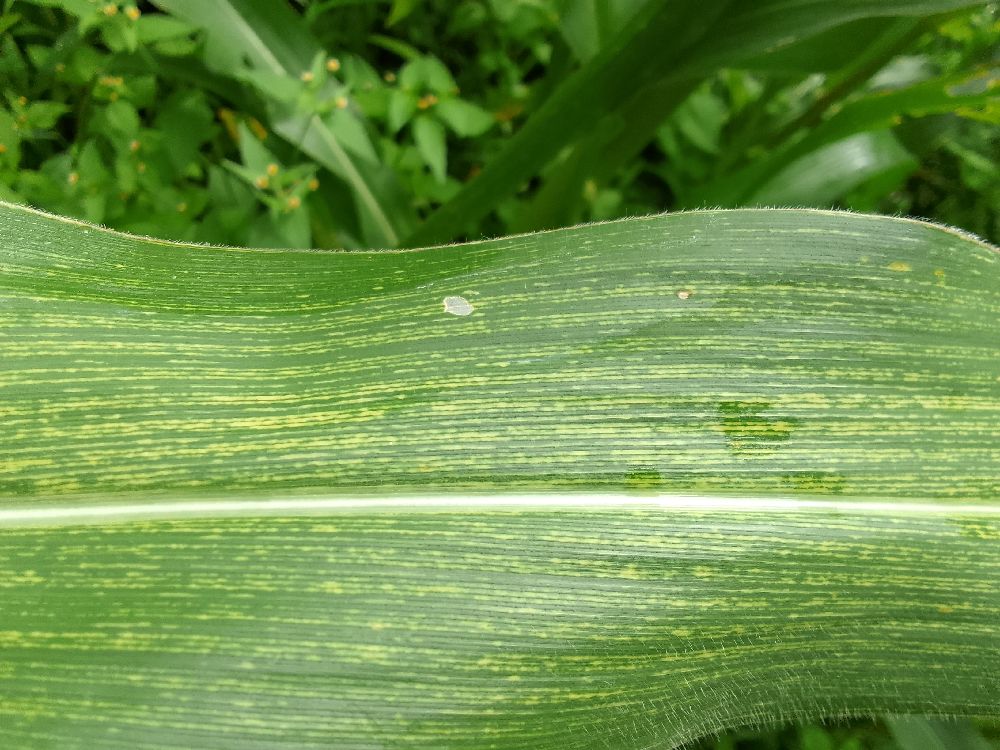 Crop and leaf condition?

maize, healthy
